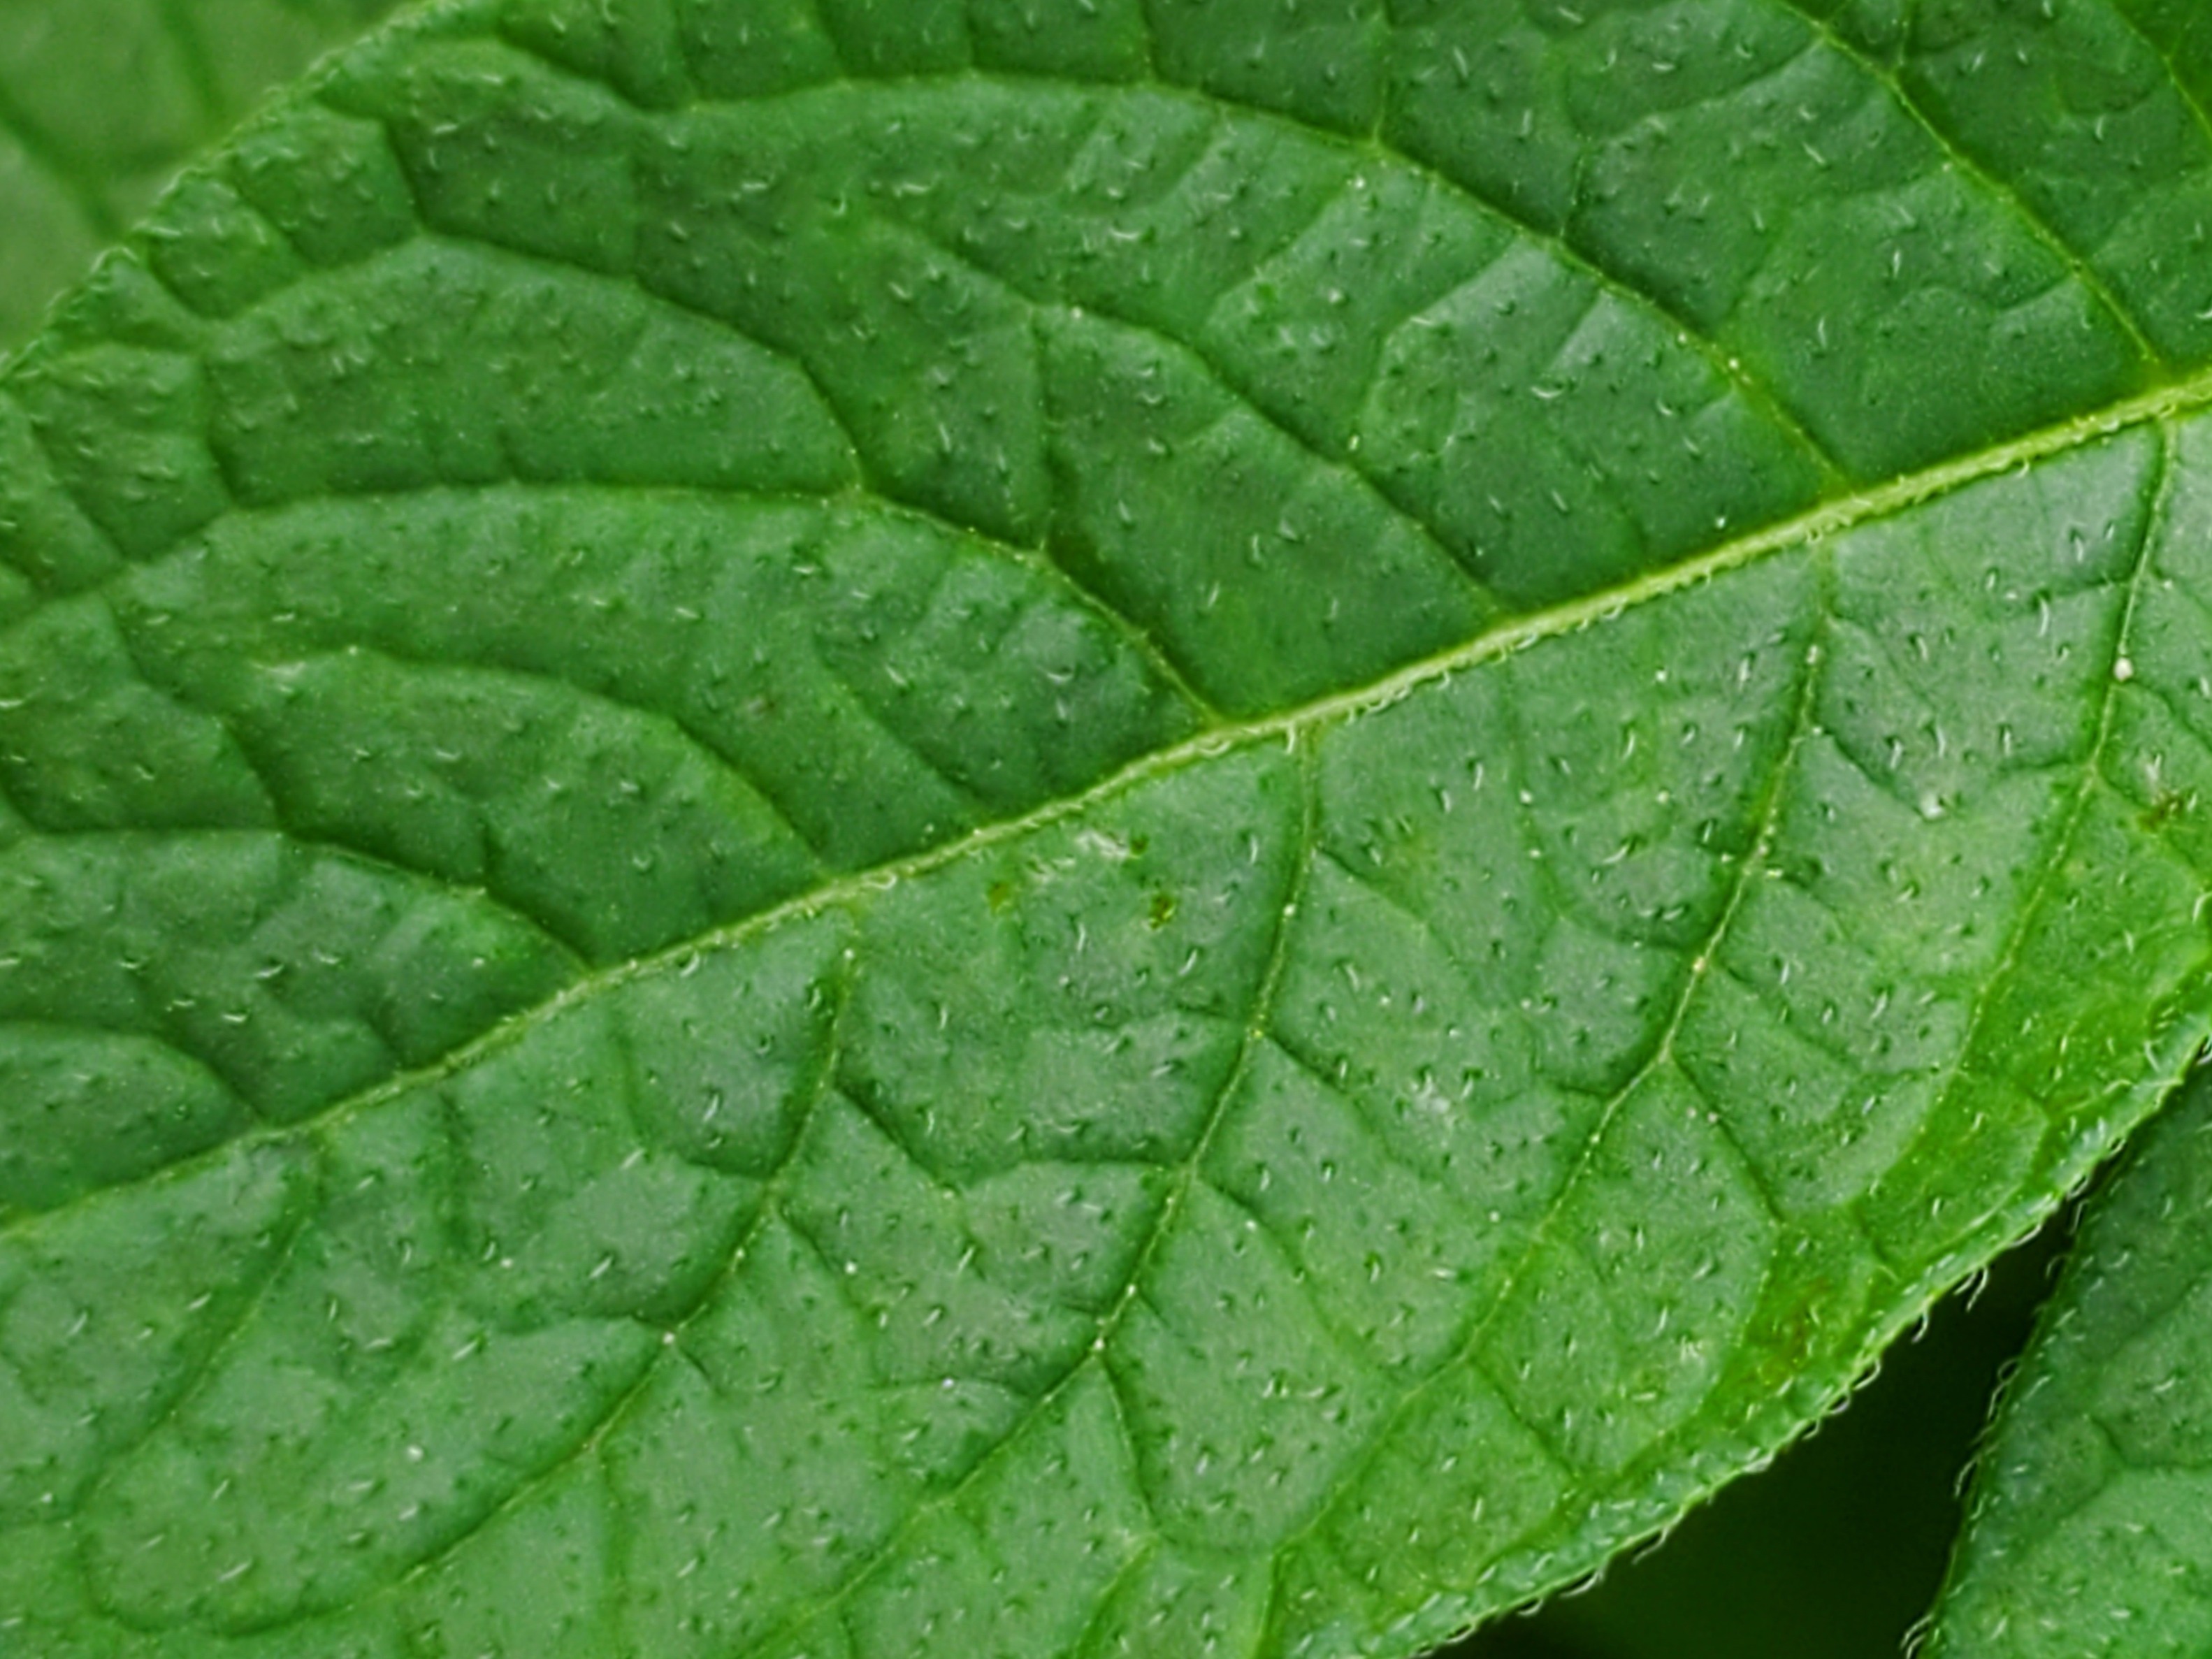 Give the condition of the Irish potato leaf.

healthy
